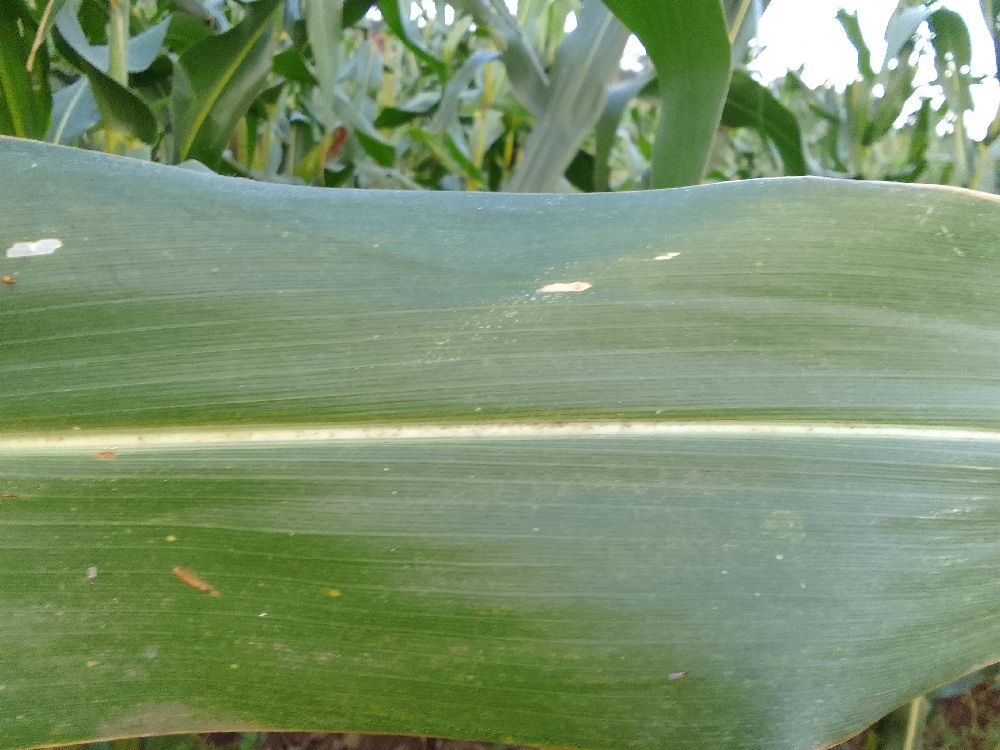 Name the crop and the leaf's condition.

maize, healthy
